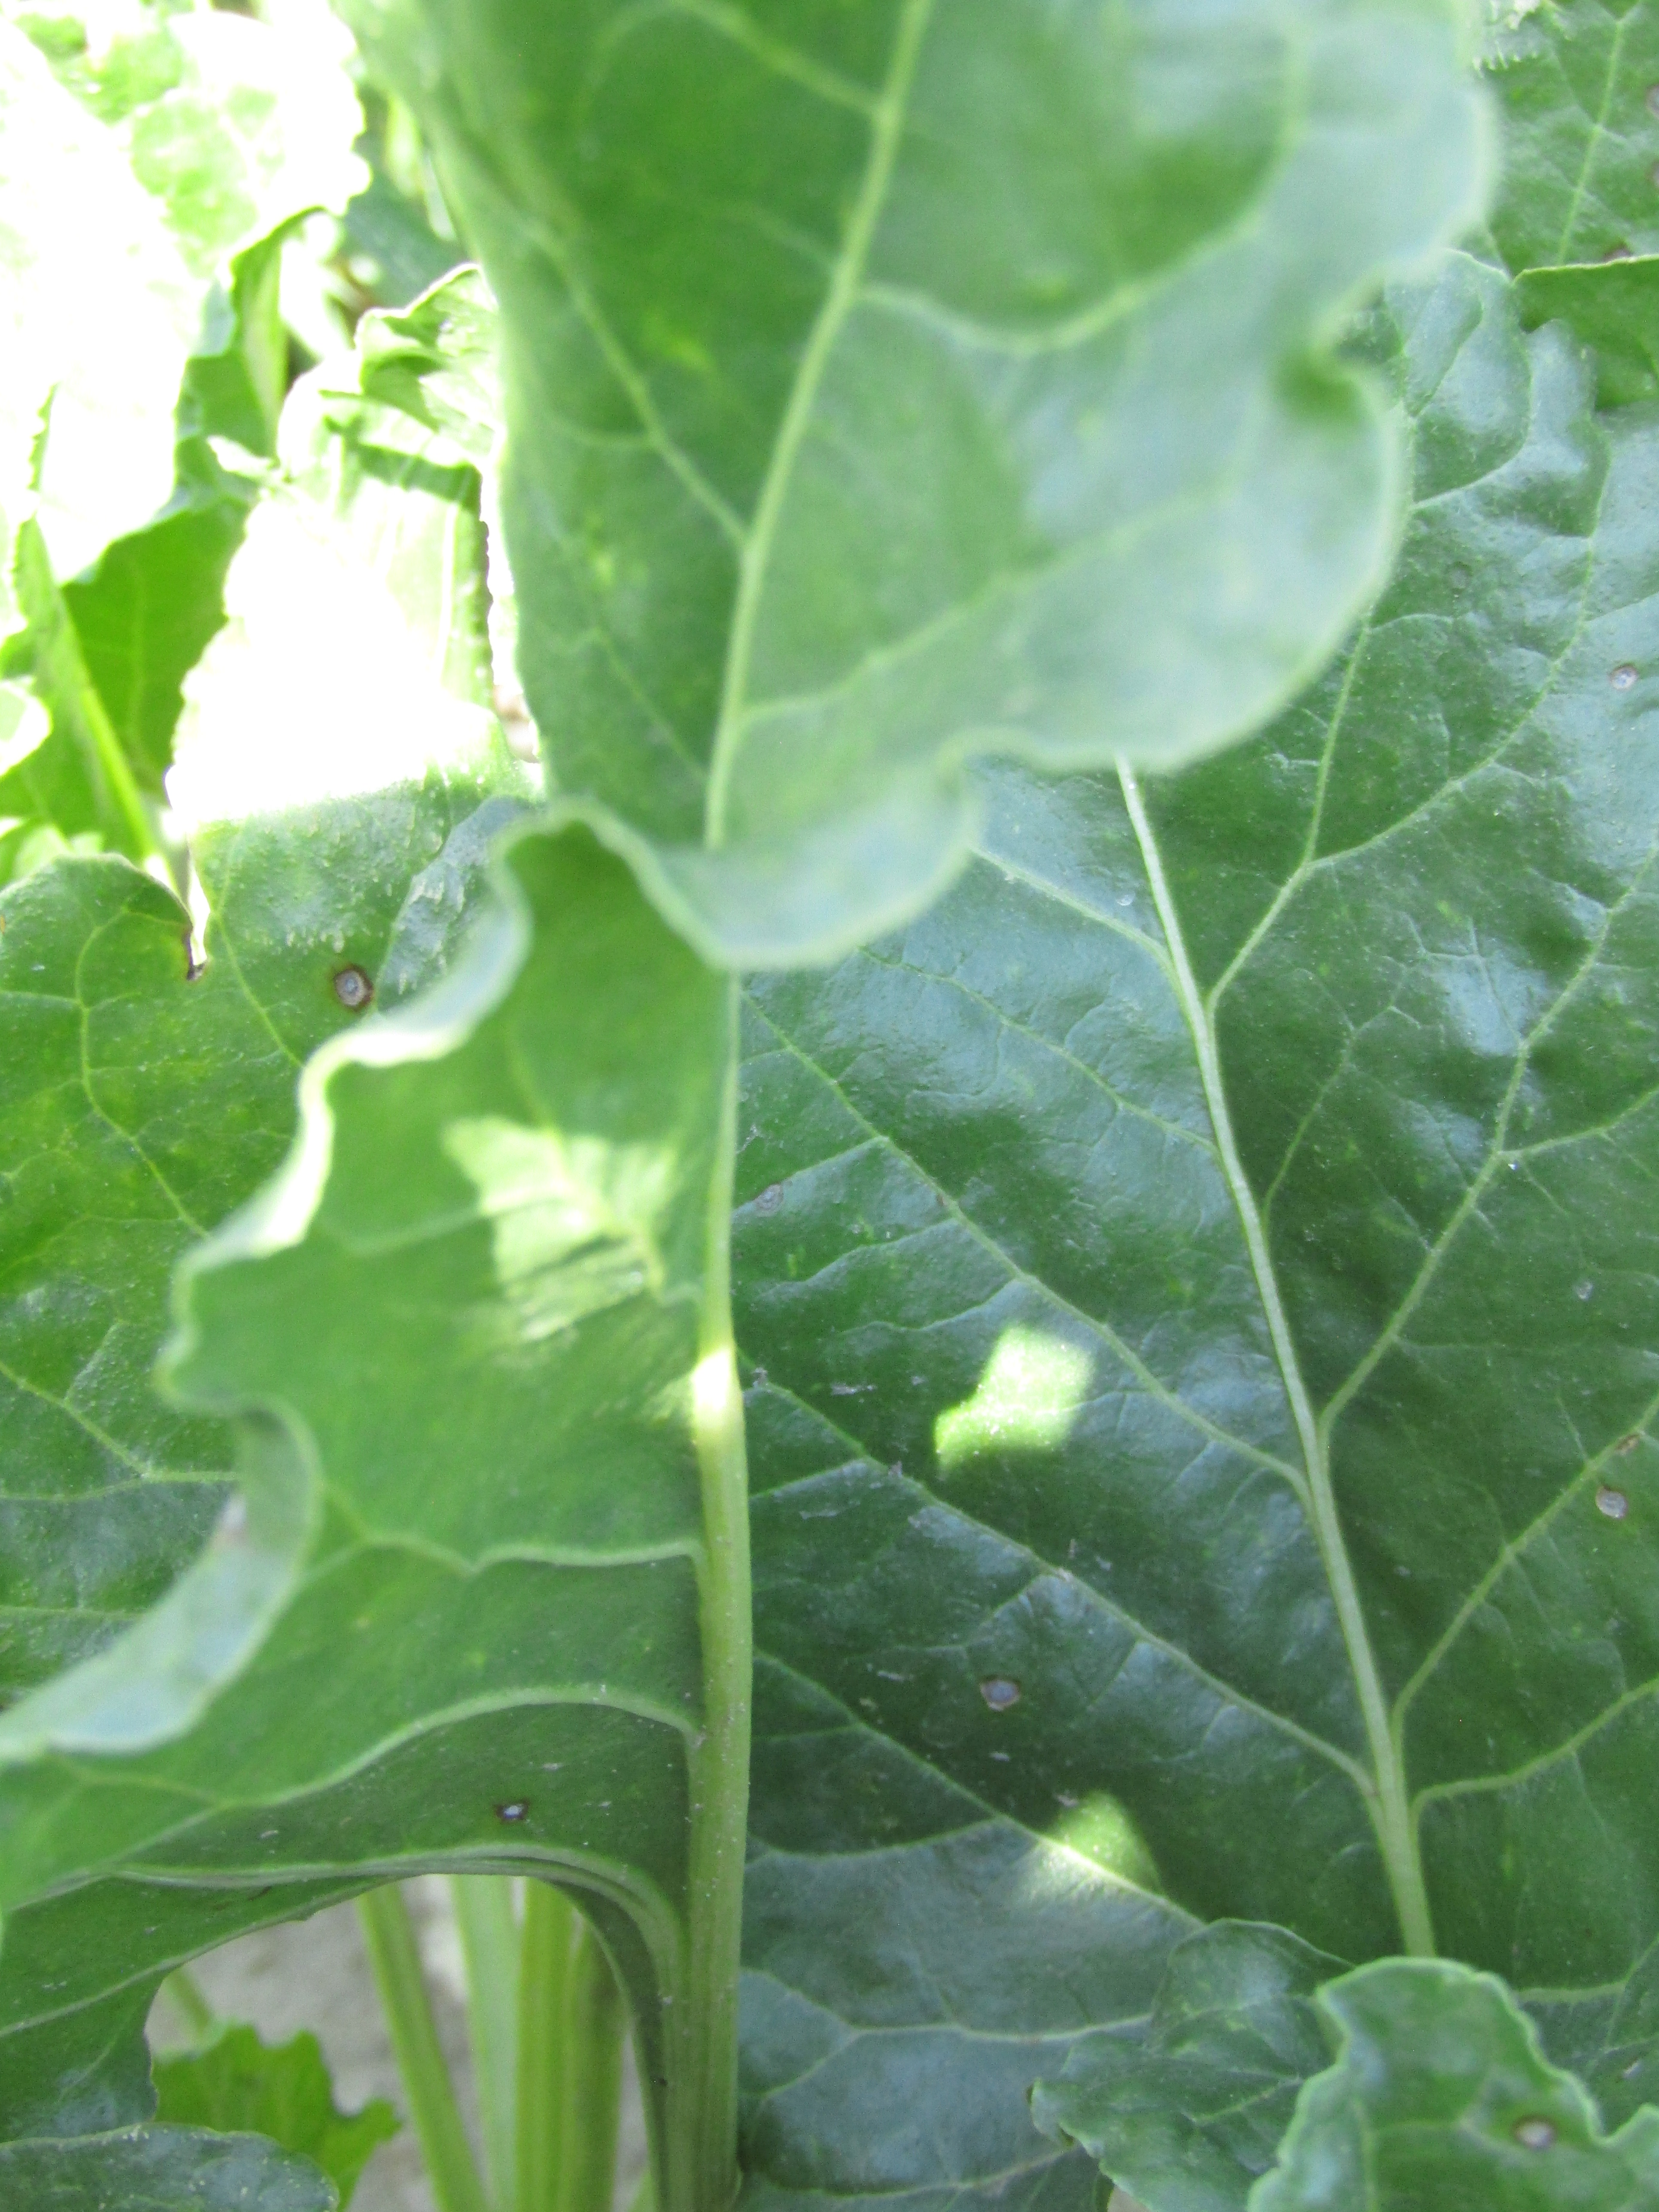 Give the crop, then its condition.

beet, cercospora
